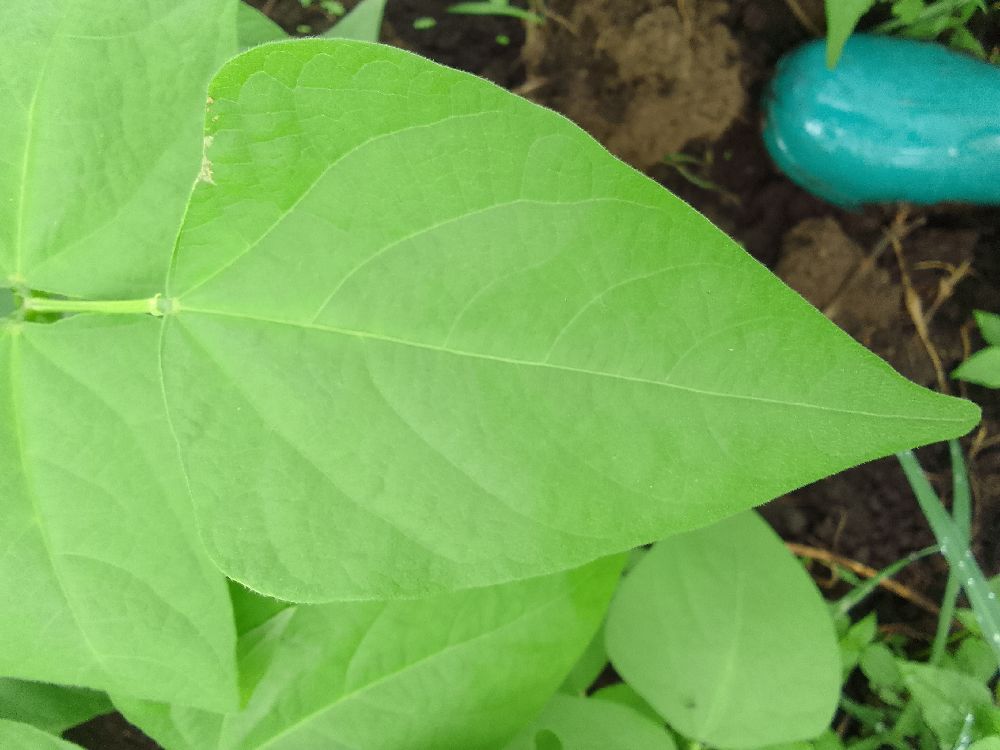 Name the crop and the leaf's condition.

common bean, healthy
